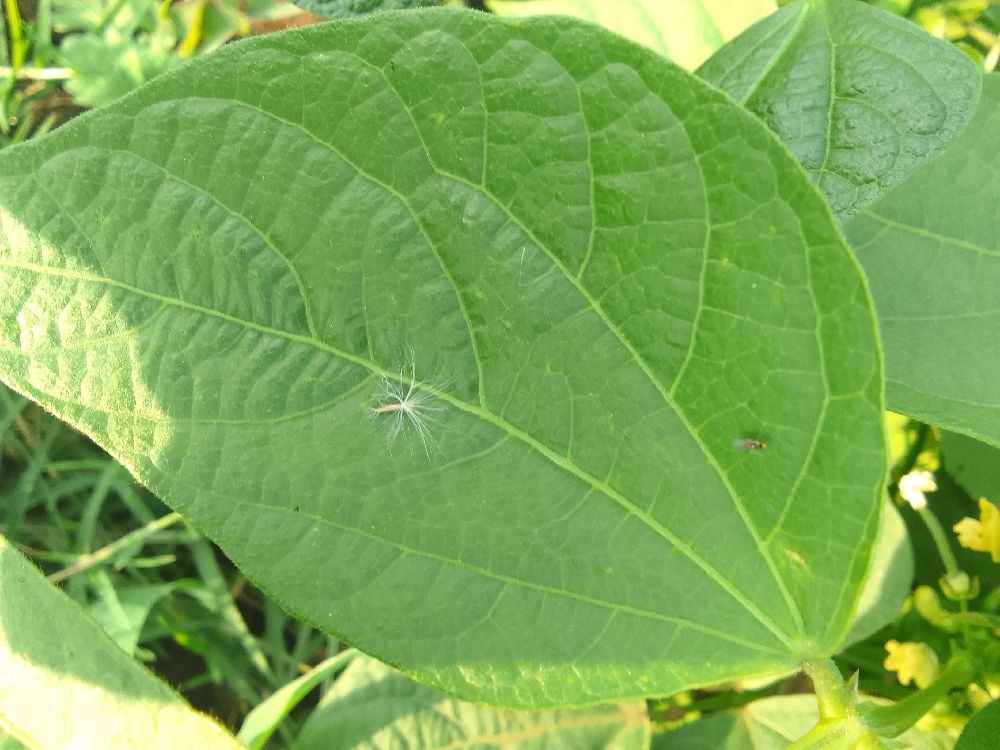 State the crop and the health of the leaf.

common bean, healthy
